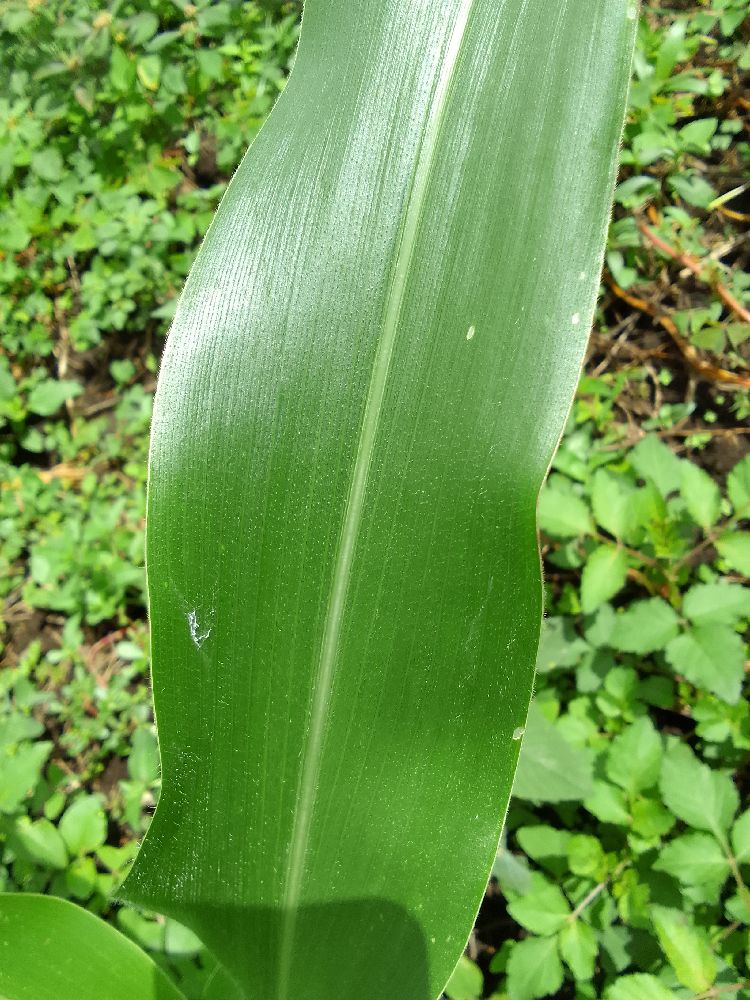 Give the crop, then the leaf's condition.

maize, healthy
